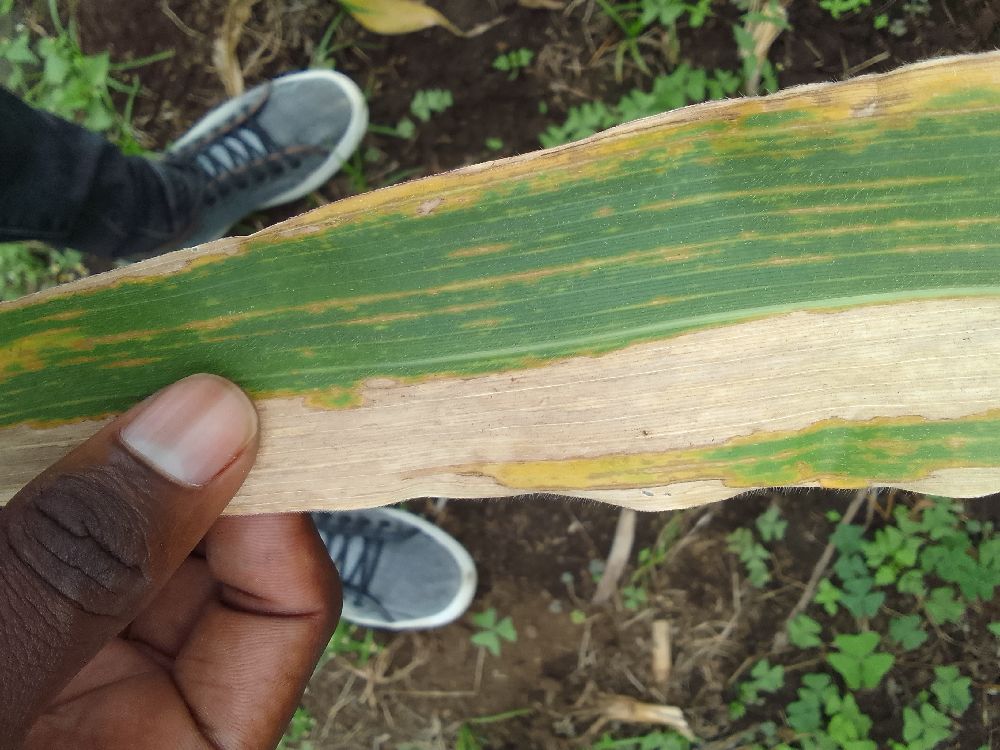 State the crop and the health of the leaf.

maize, maize lethal necrosis
